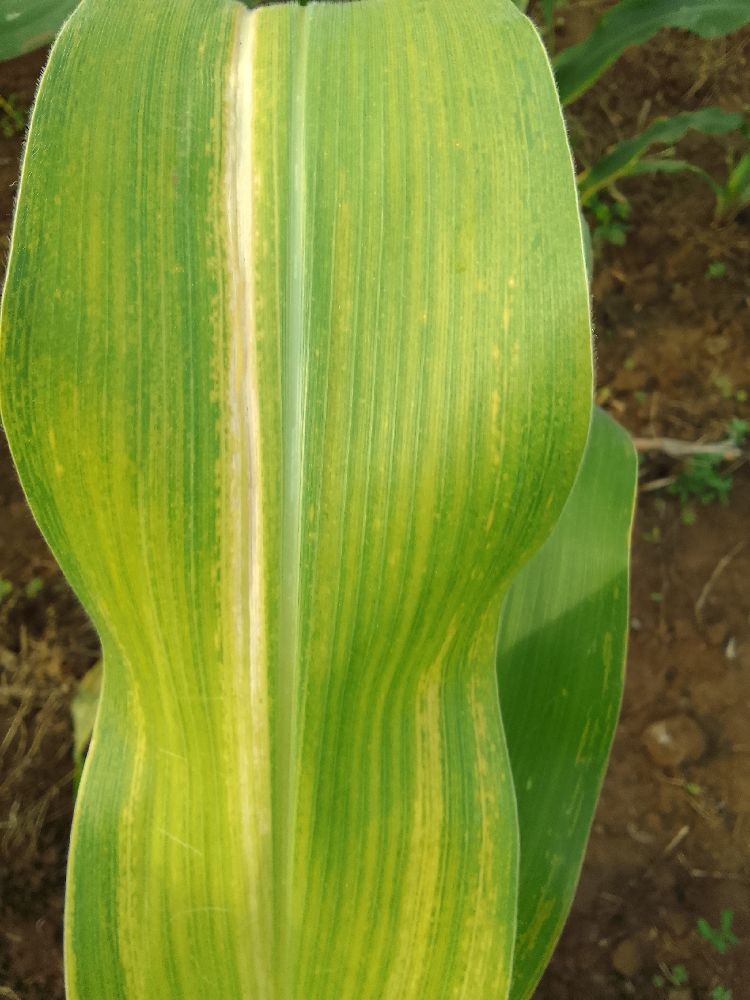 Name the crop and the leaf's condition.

maize, maize lethal necrosis
